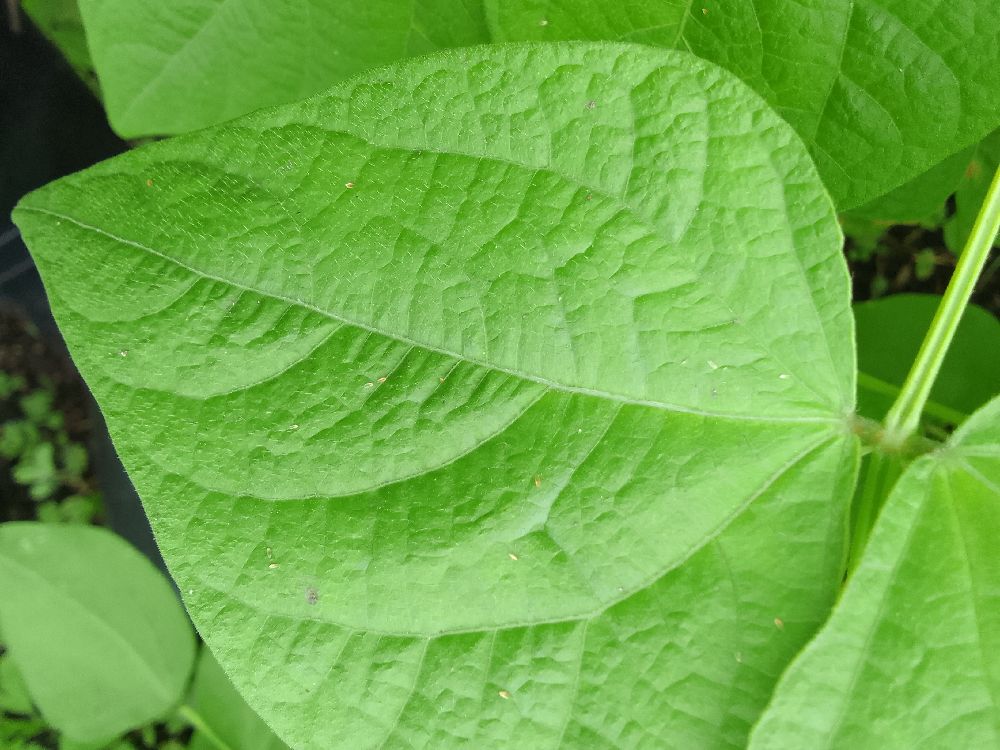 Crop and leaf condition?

common bean, healthy
